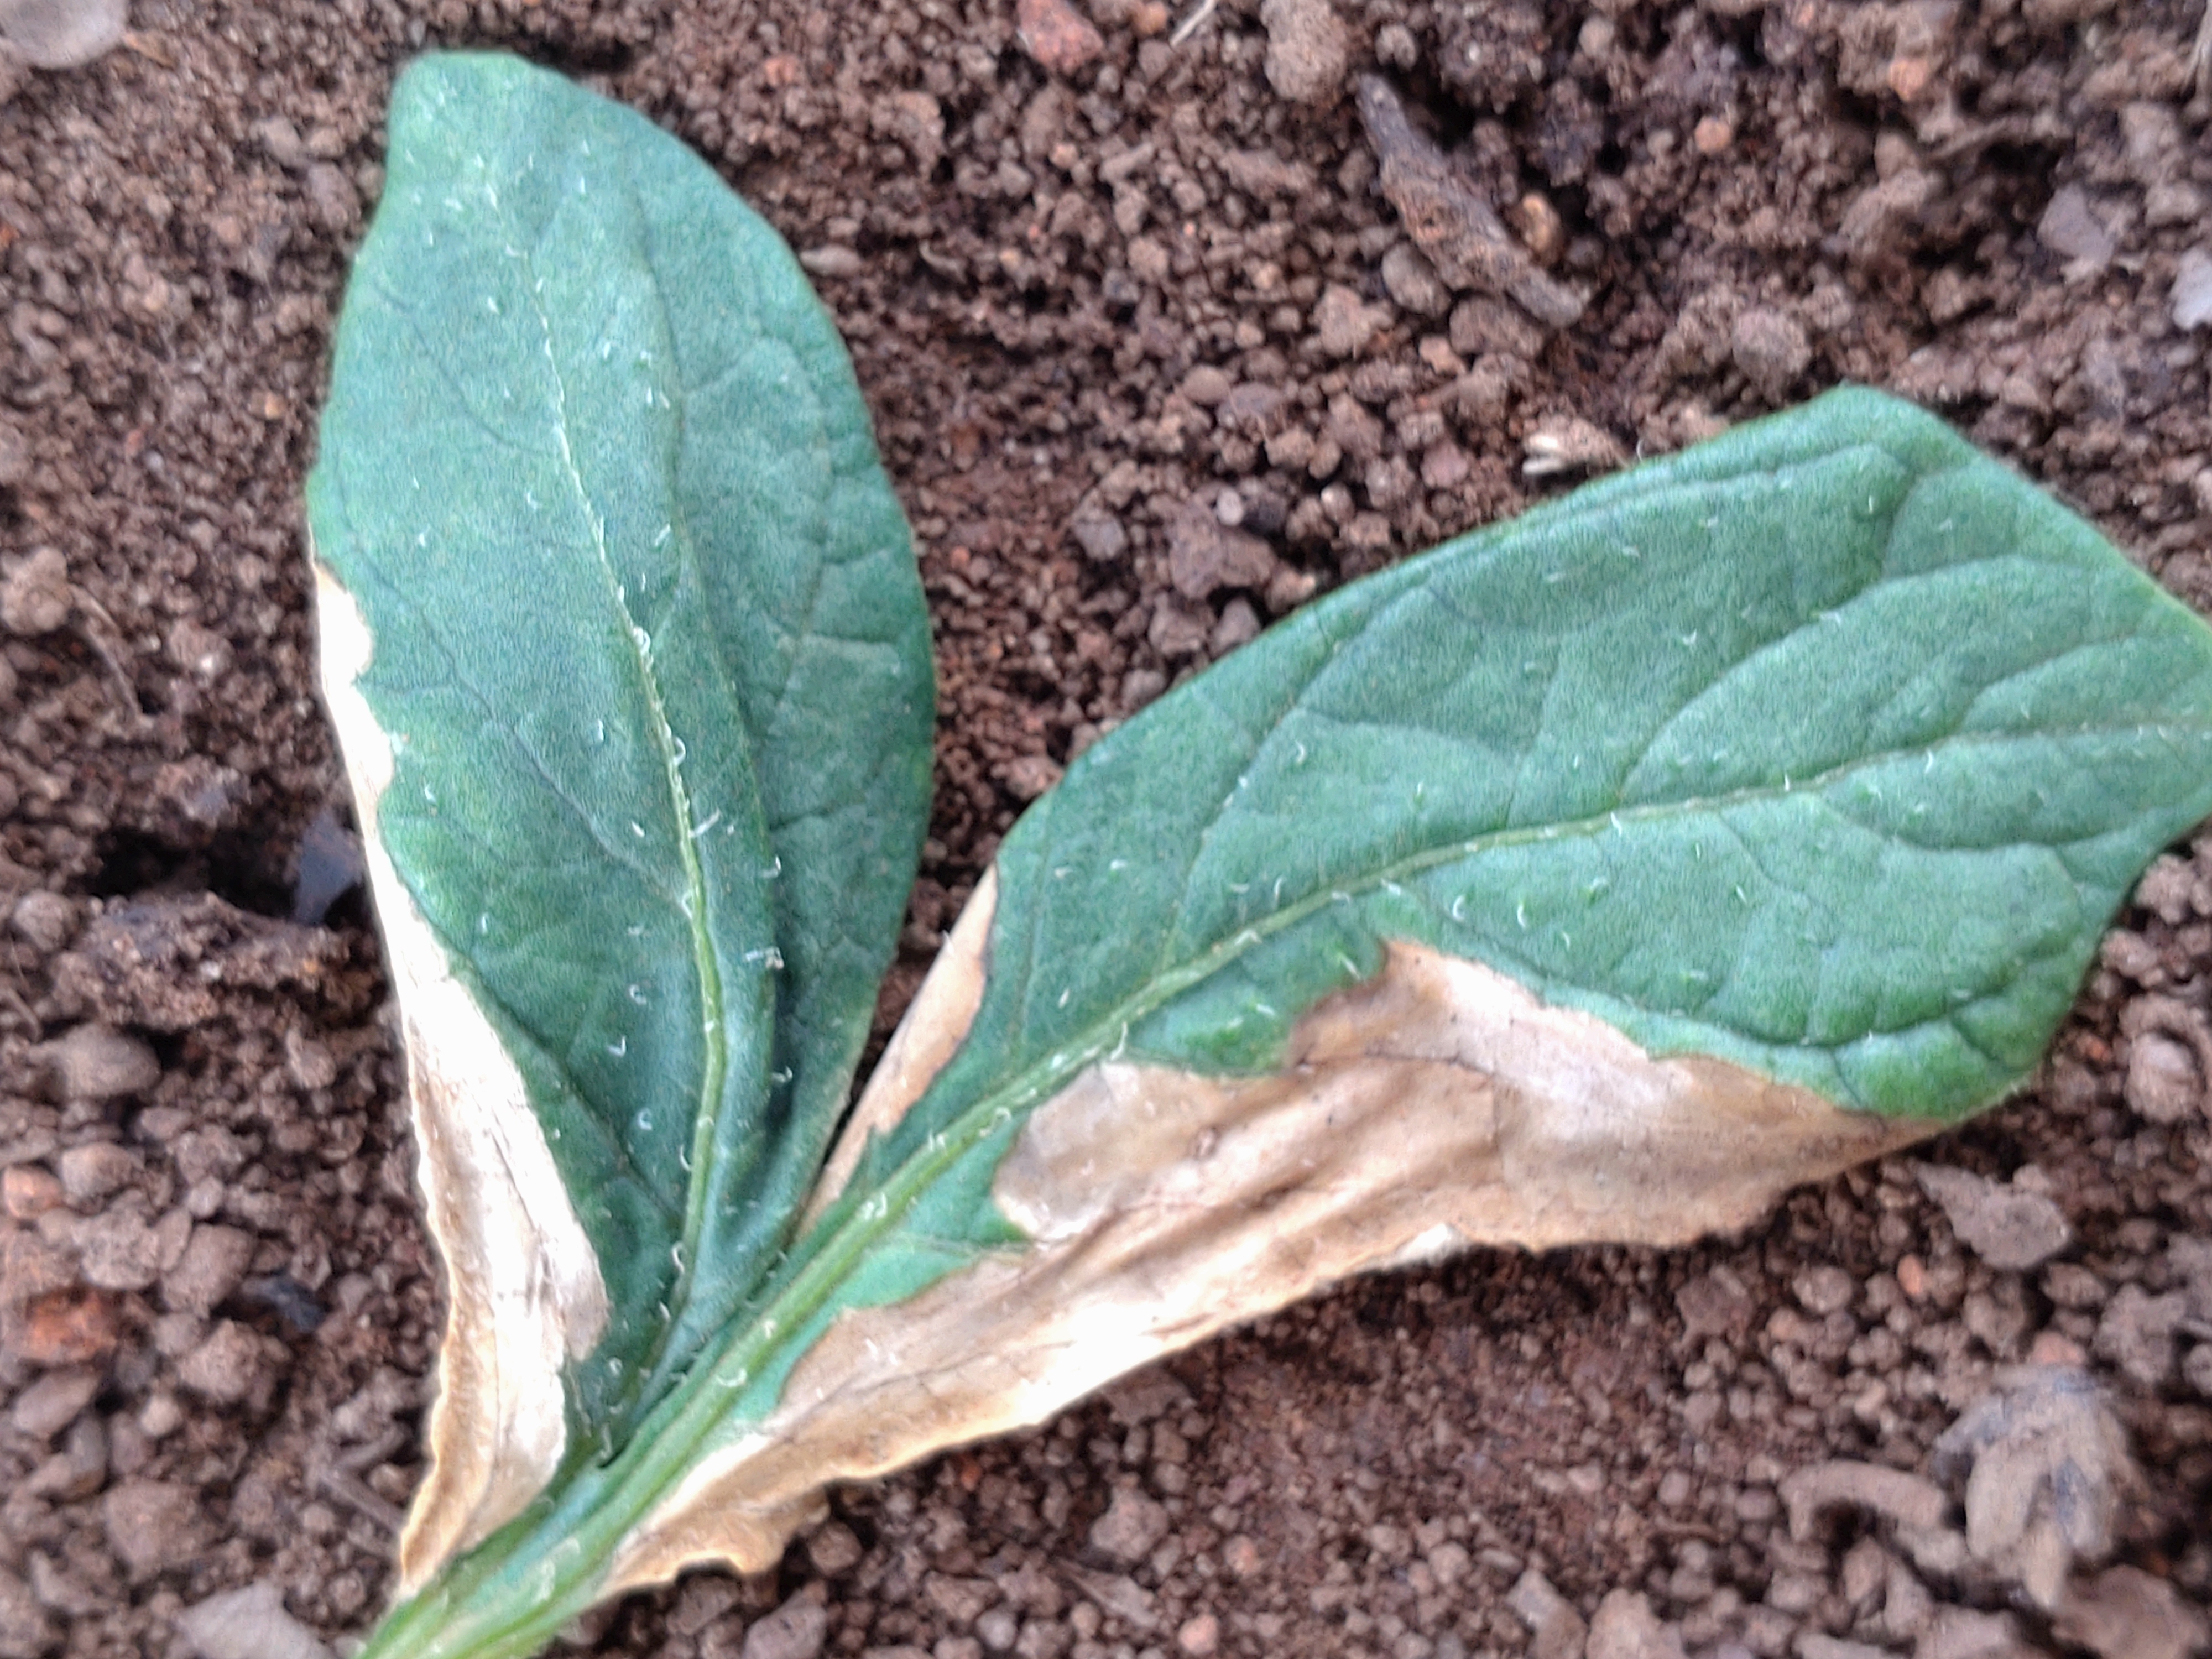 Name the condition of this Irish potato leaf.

early blight
